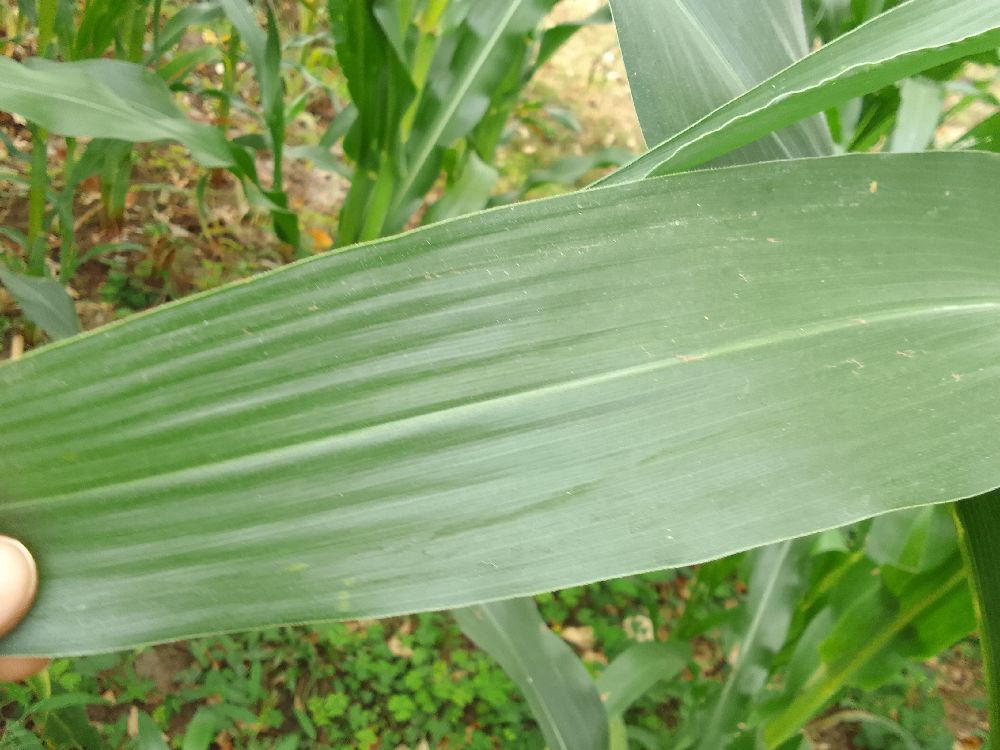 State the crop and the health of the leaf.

maize, healthy
